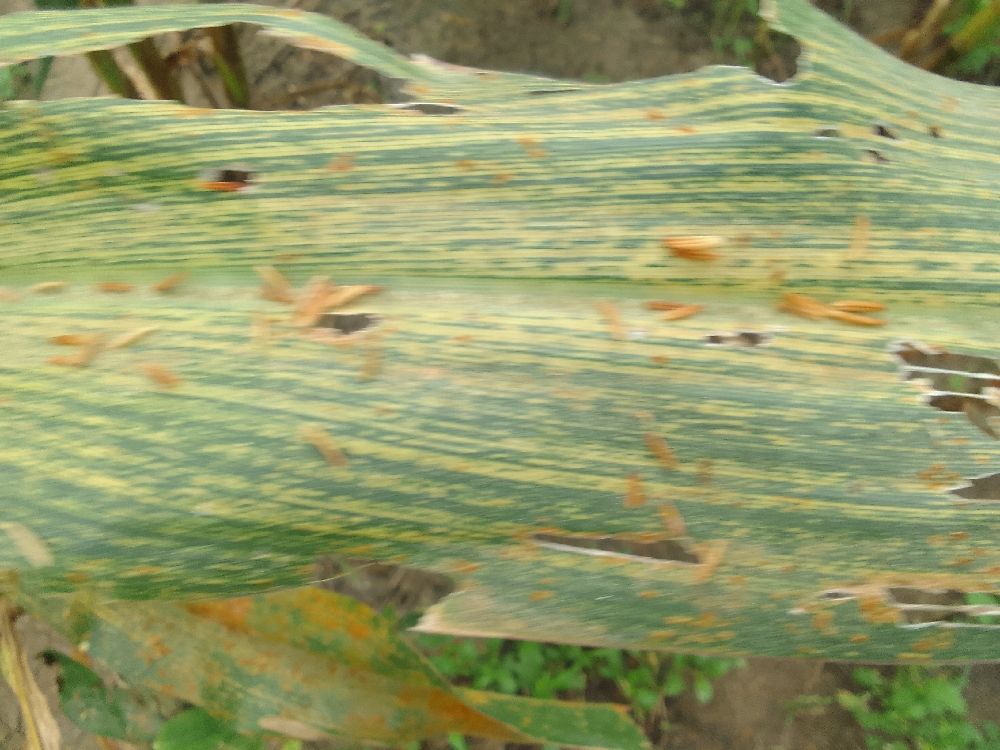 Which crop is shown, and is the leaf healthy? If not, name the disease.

maize, maize streak virus
